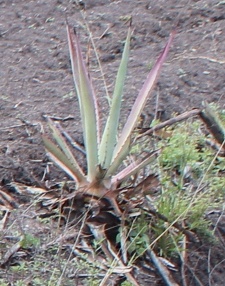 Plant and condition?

agave, sick
